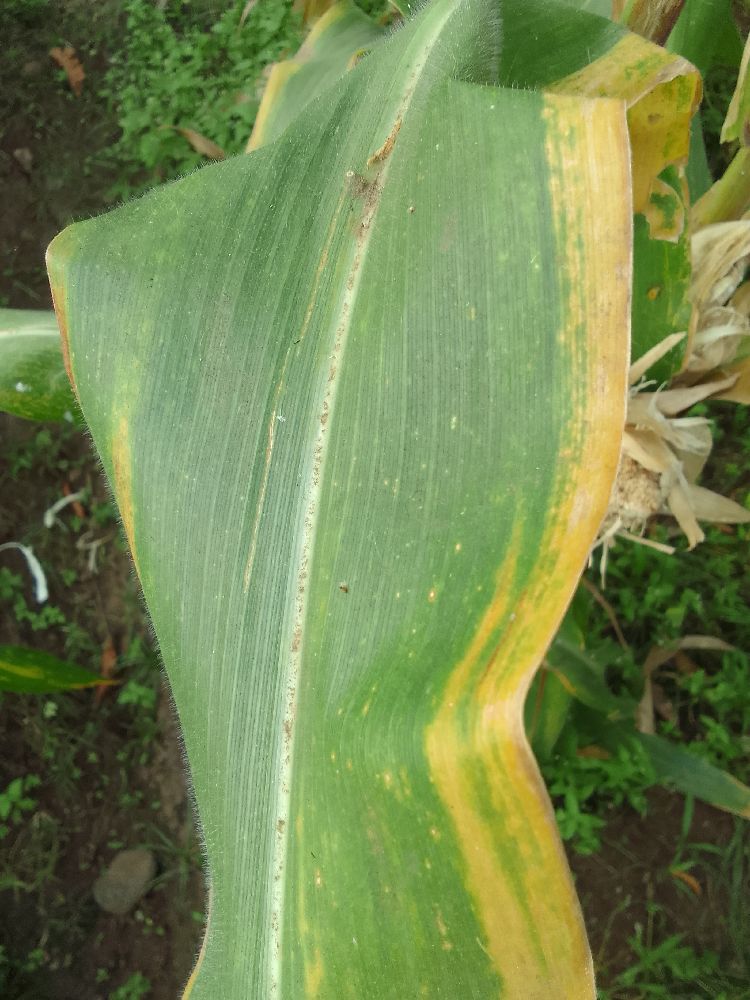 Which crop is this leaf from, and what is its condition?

maize, maize lethal necrosis
